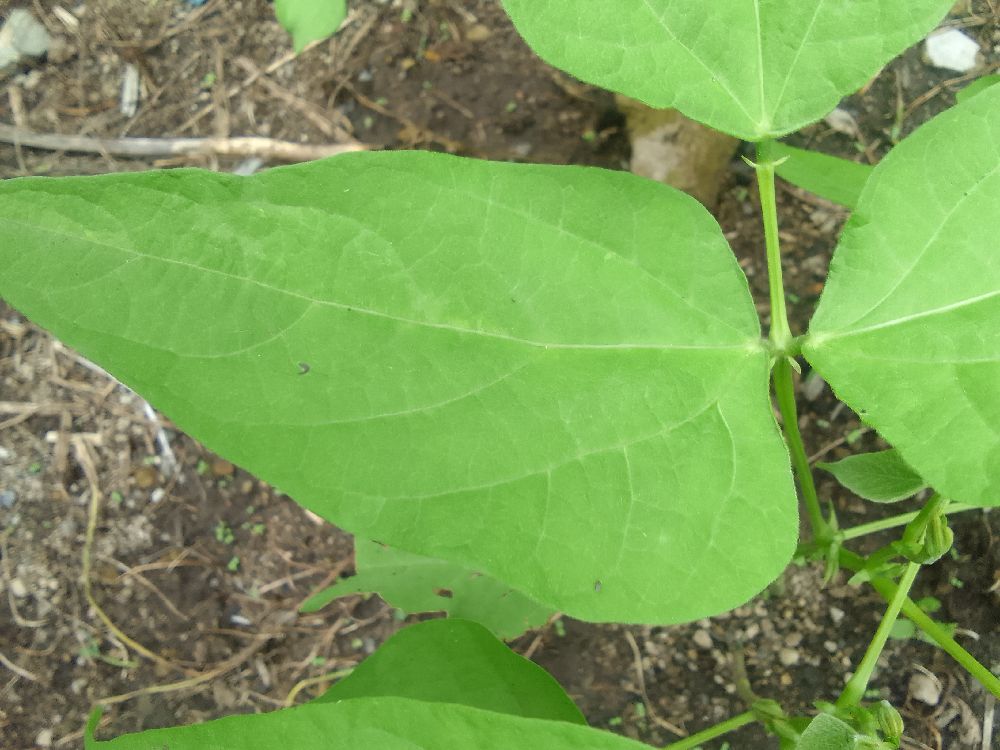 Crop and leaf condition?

common bean, healthy
